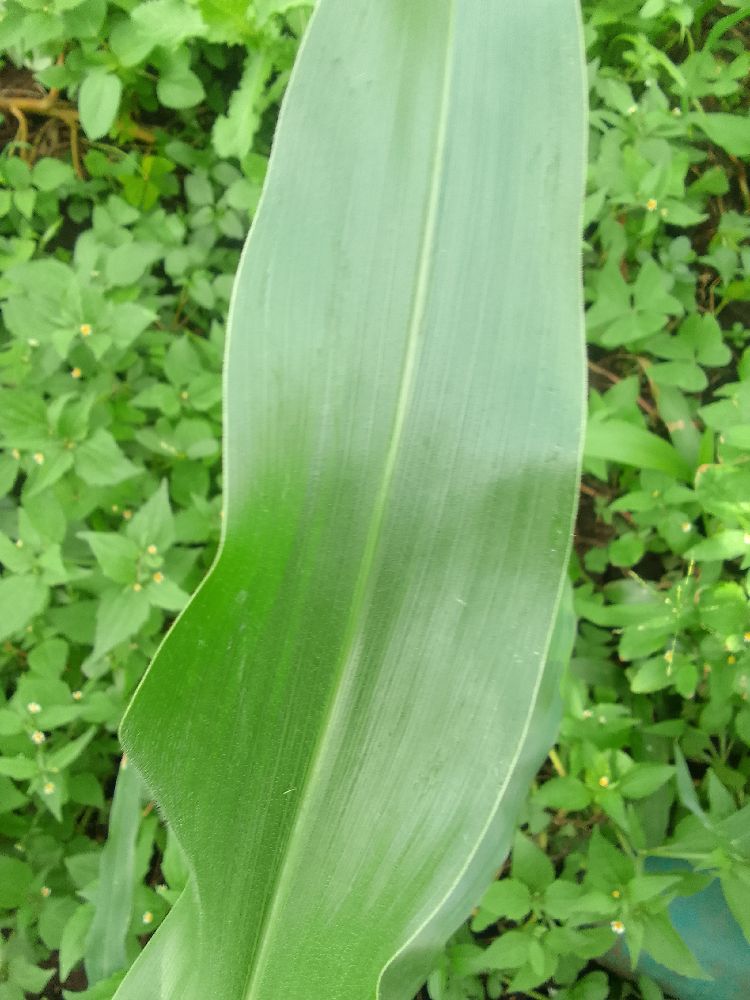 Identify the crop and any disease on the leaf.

maize, healthy
